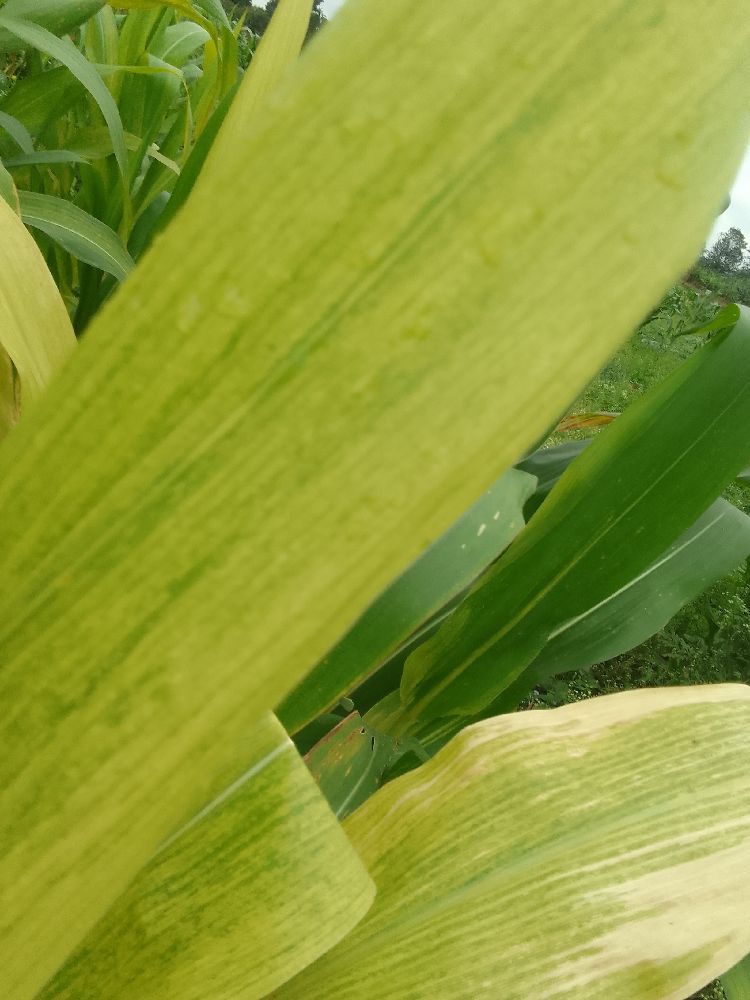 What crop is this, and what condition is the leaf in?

maize, maize lethal necrosis
